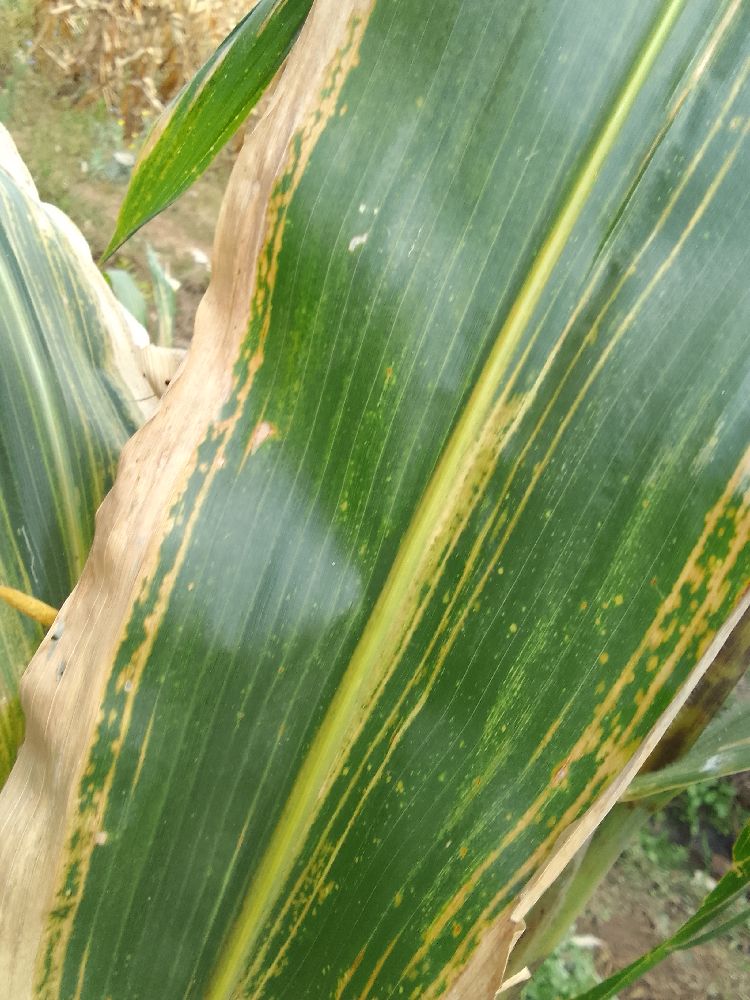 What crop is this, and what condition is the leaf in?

maize, maize lethal necrosis
